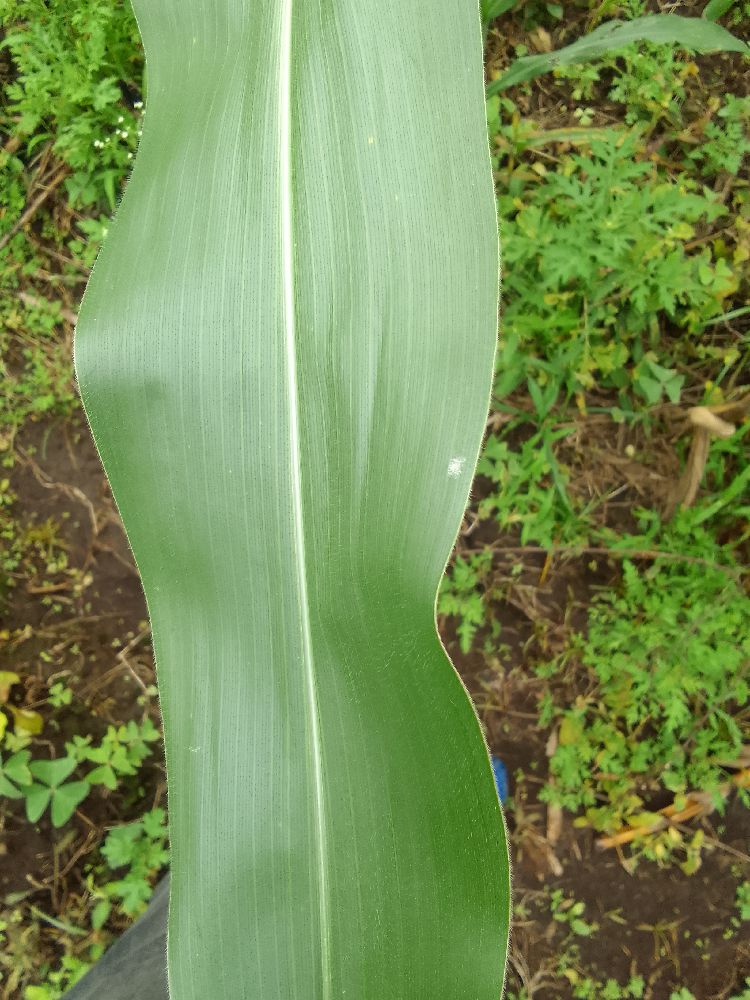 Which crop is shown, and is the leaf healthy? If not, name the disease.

maize, healthy
